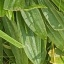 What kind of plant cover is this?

structured weed
